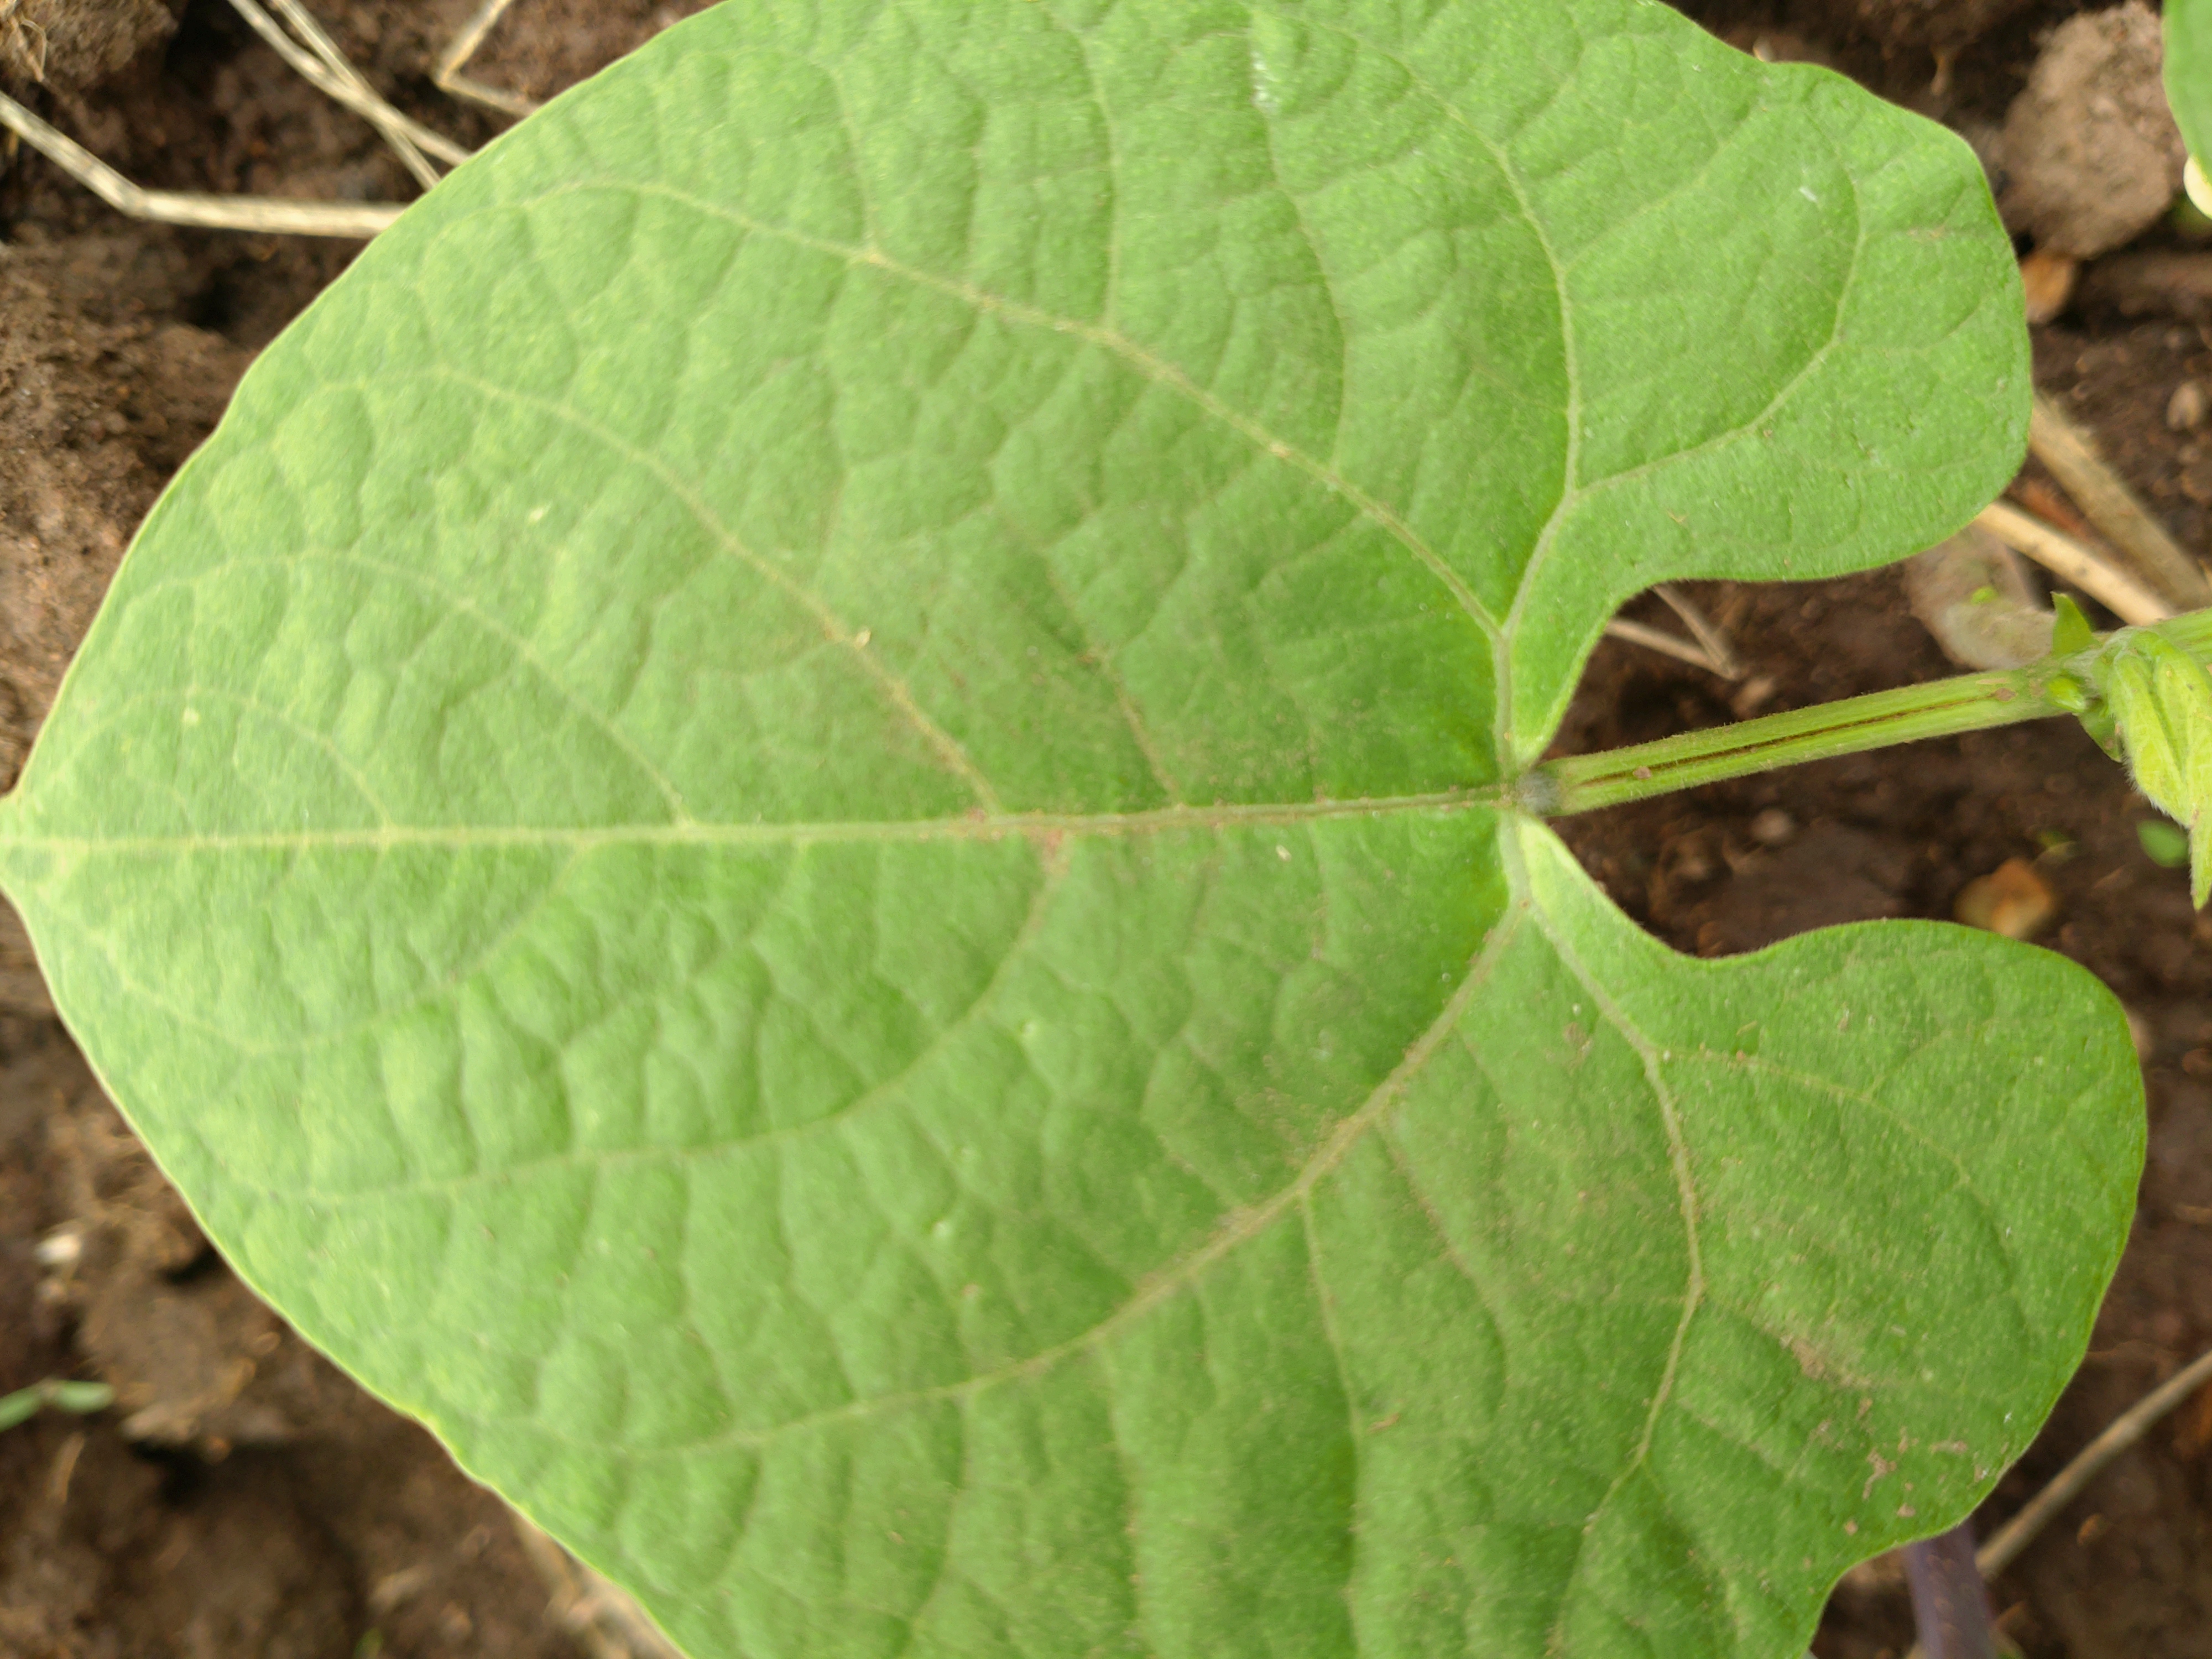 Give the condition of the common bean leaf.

healthy
